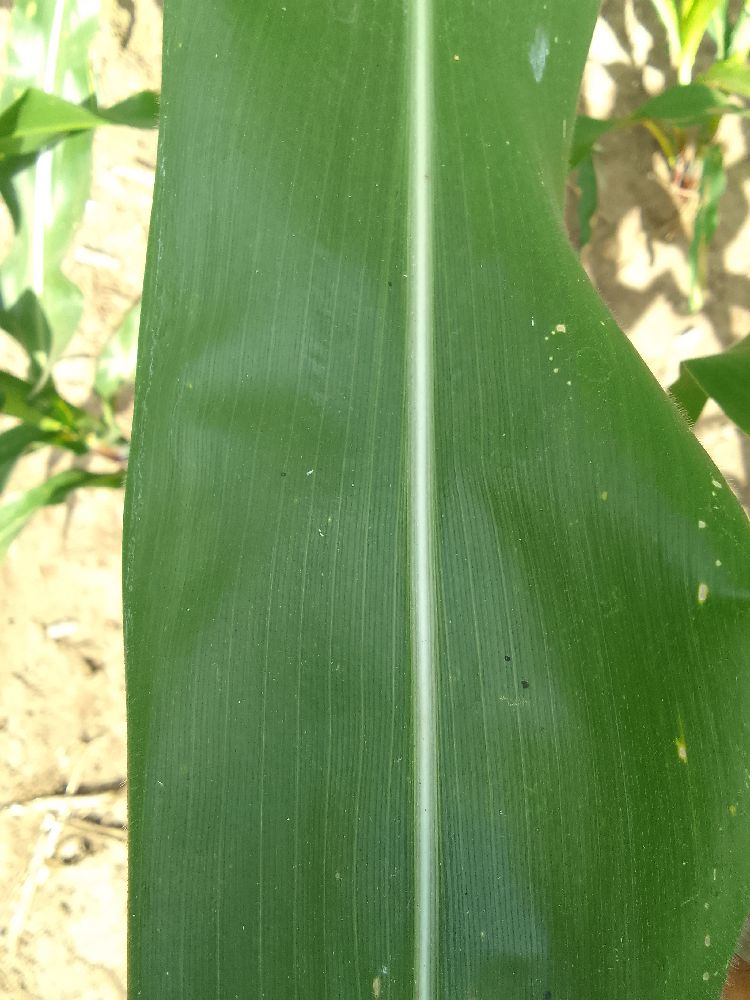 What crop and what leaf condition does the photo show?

maize, healthy
